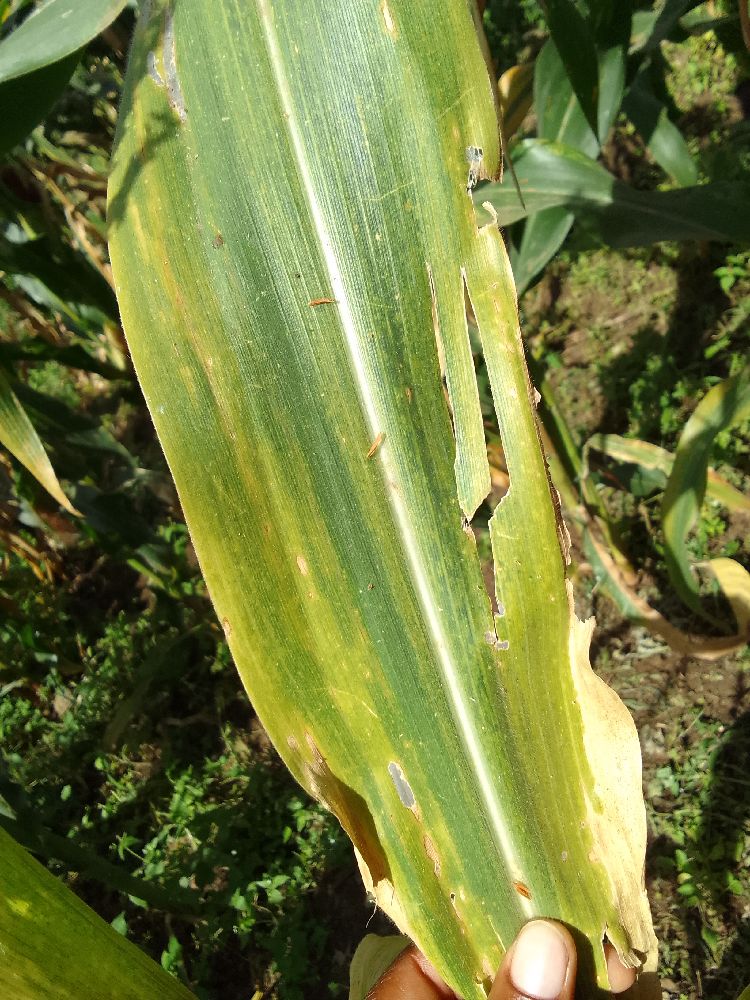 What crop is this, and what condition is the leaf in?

maize, maize lethal necrosis
